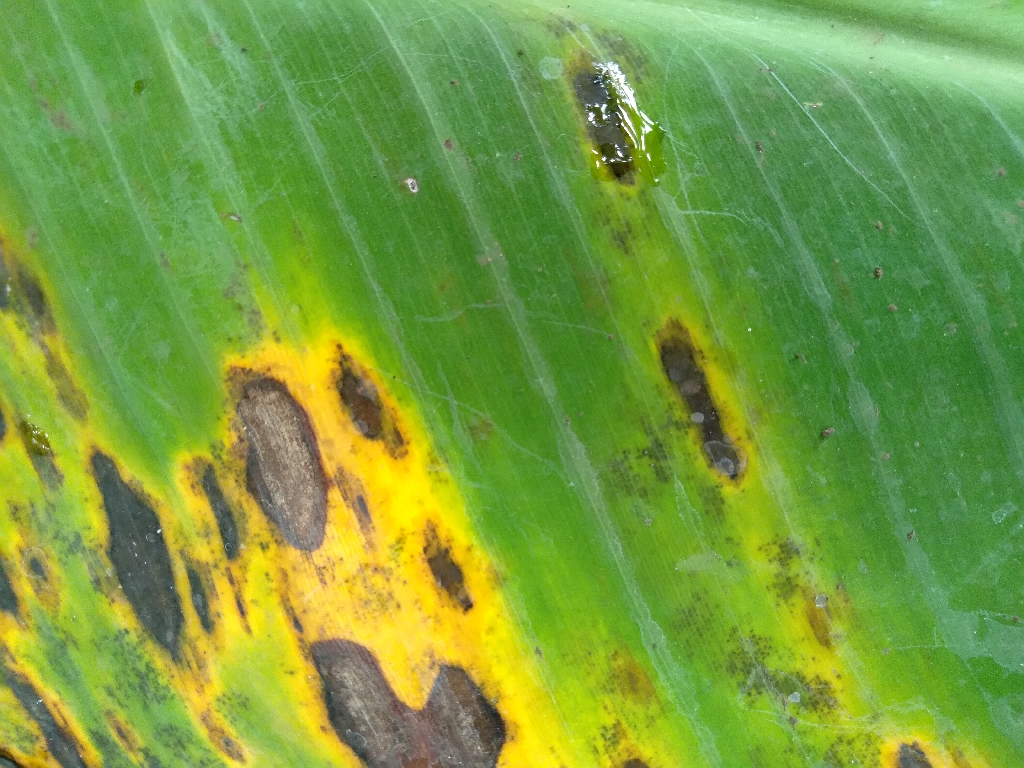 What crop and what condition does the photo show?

banana, black sigatoka
